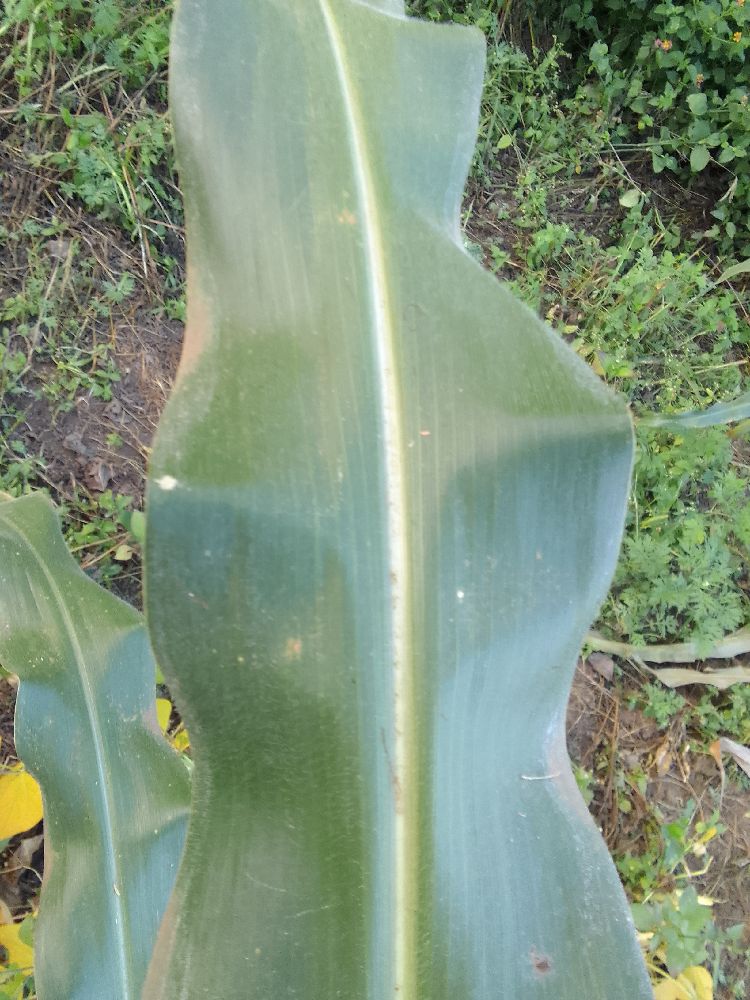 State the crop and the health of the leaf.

maize, healthy
